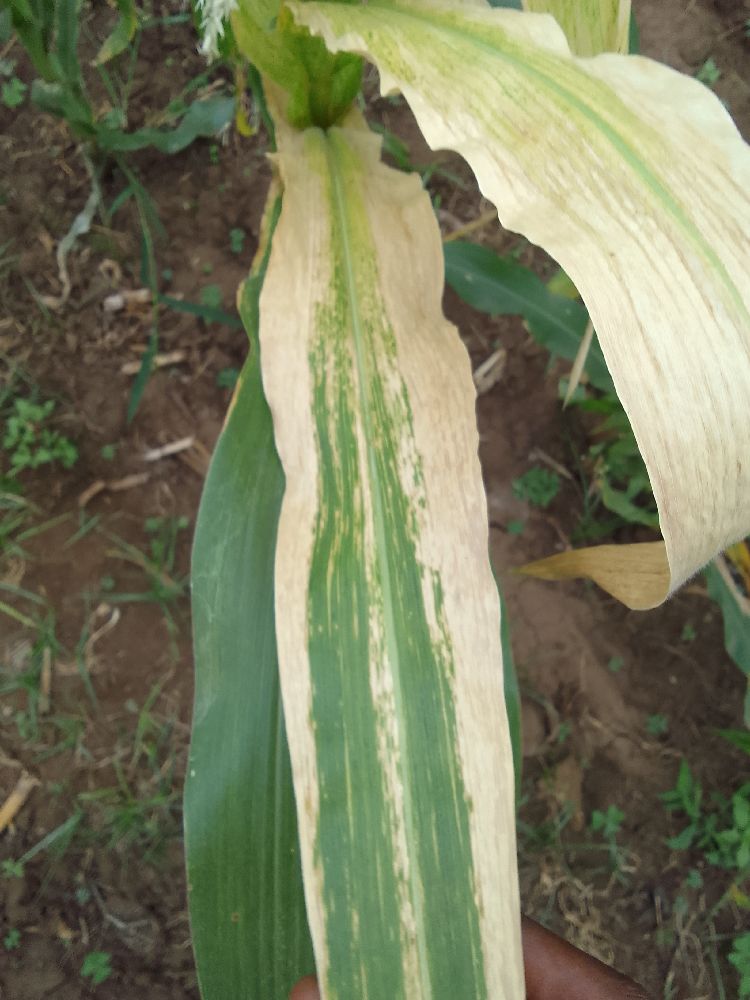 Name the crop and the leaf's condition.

maize, maize lethal necrosis
